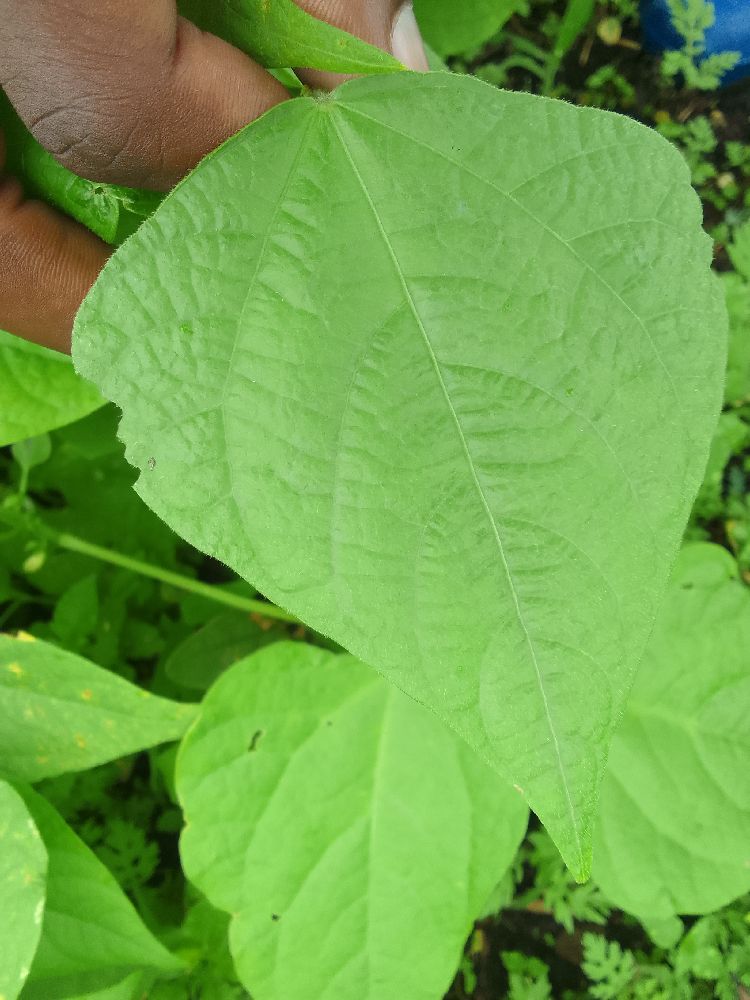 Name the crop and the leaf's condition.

common bean, healthy
